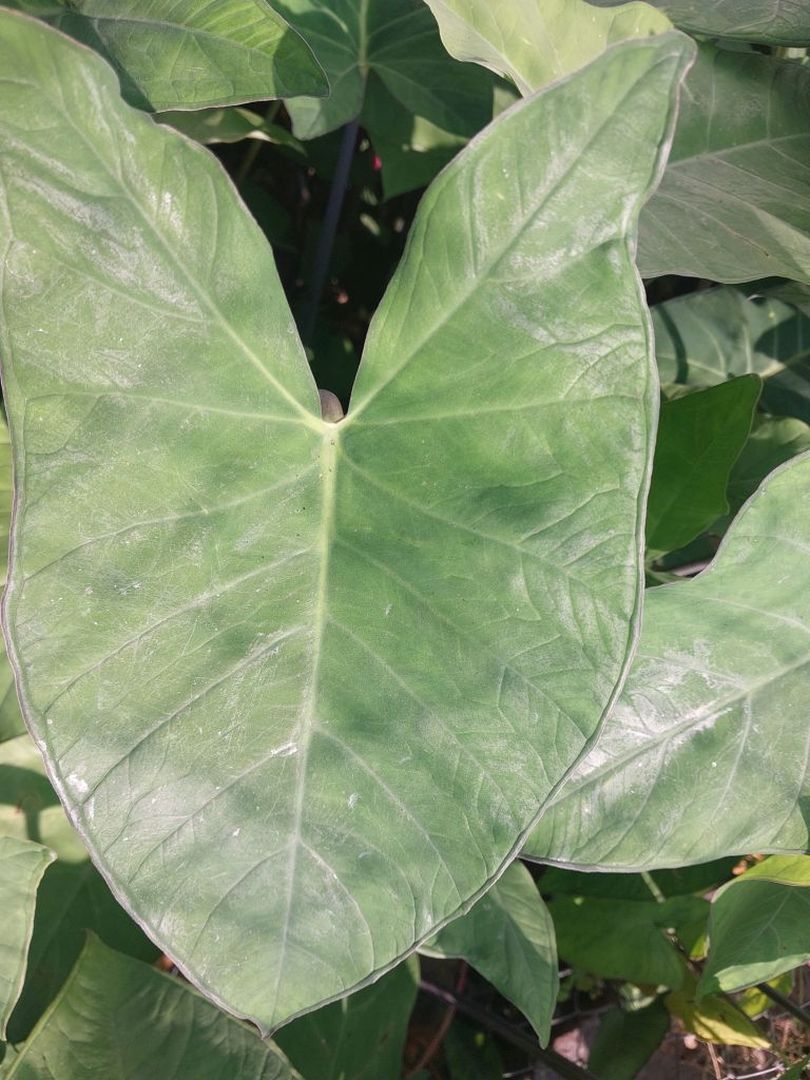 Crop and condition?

taro, healthy
